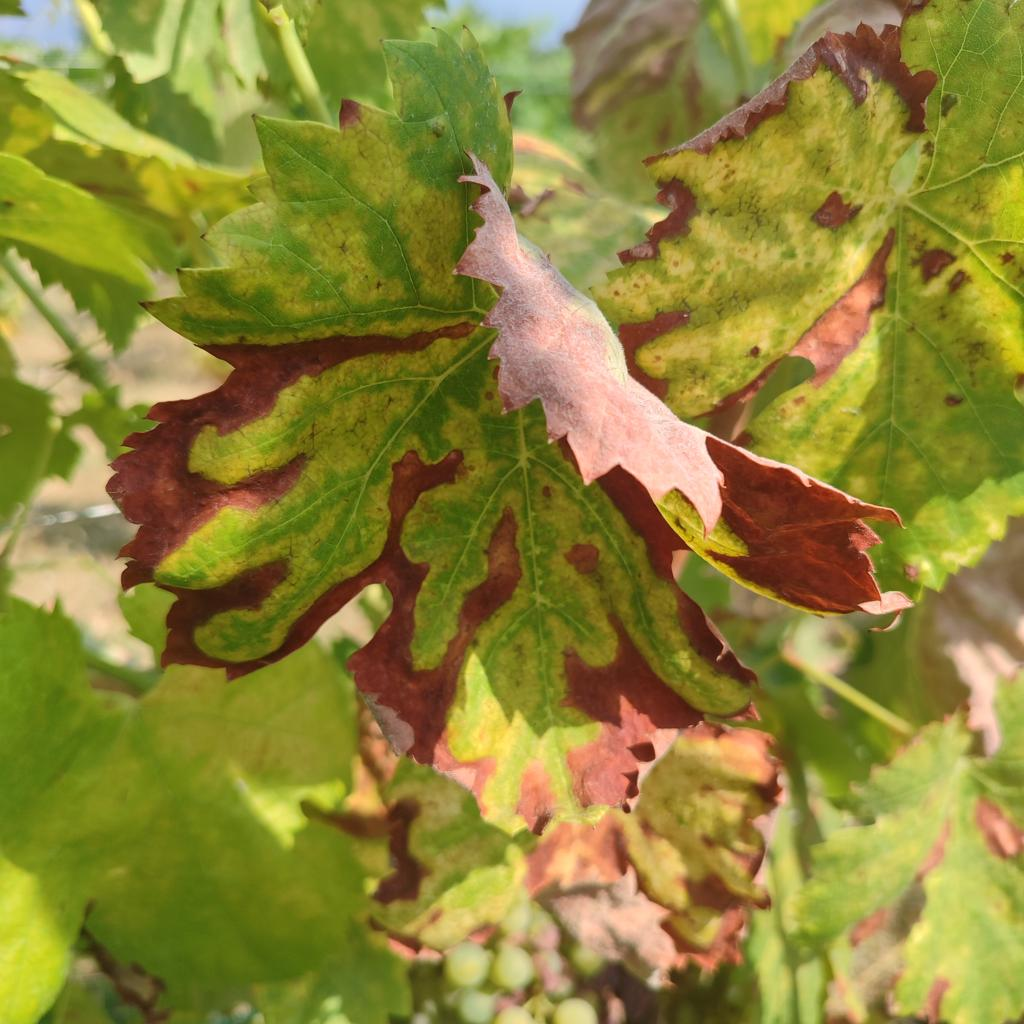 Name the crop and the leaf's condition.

grapevine, esca complex
